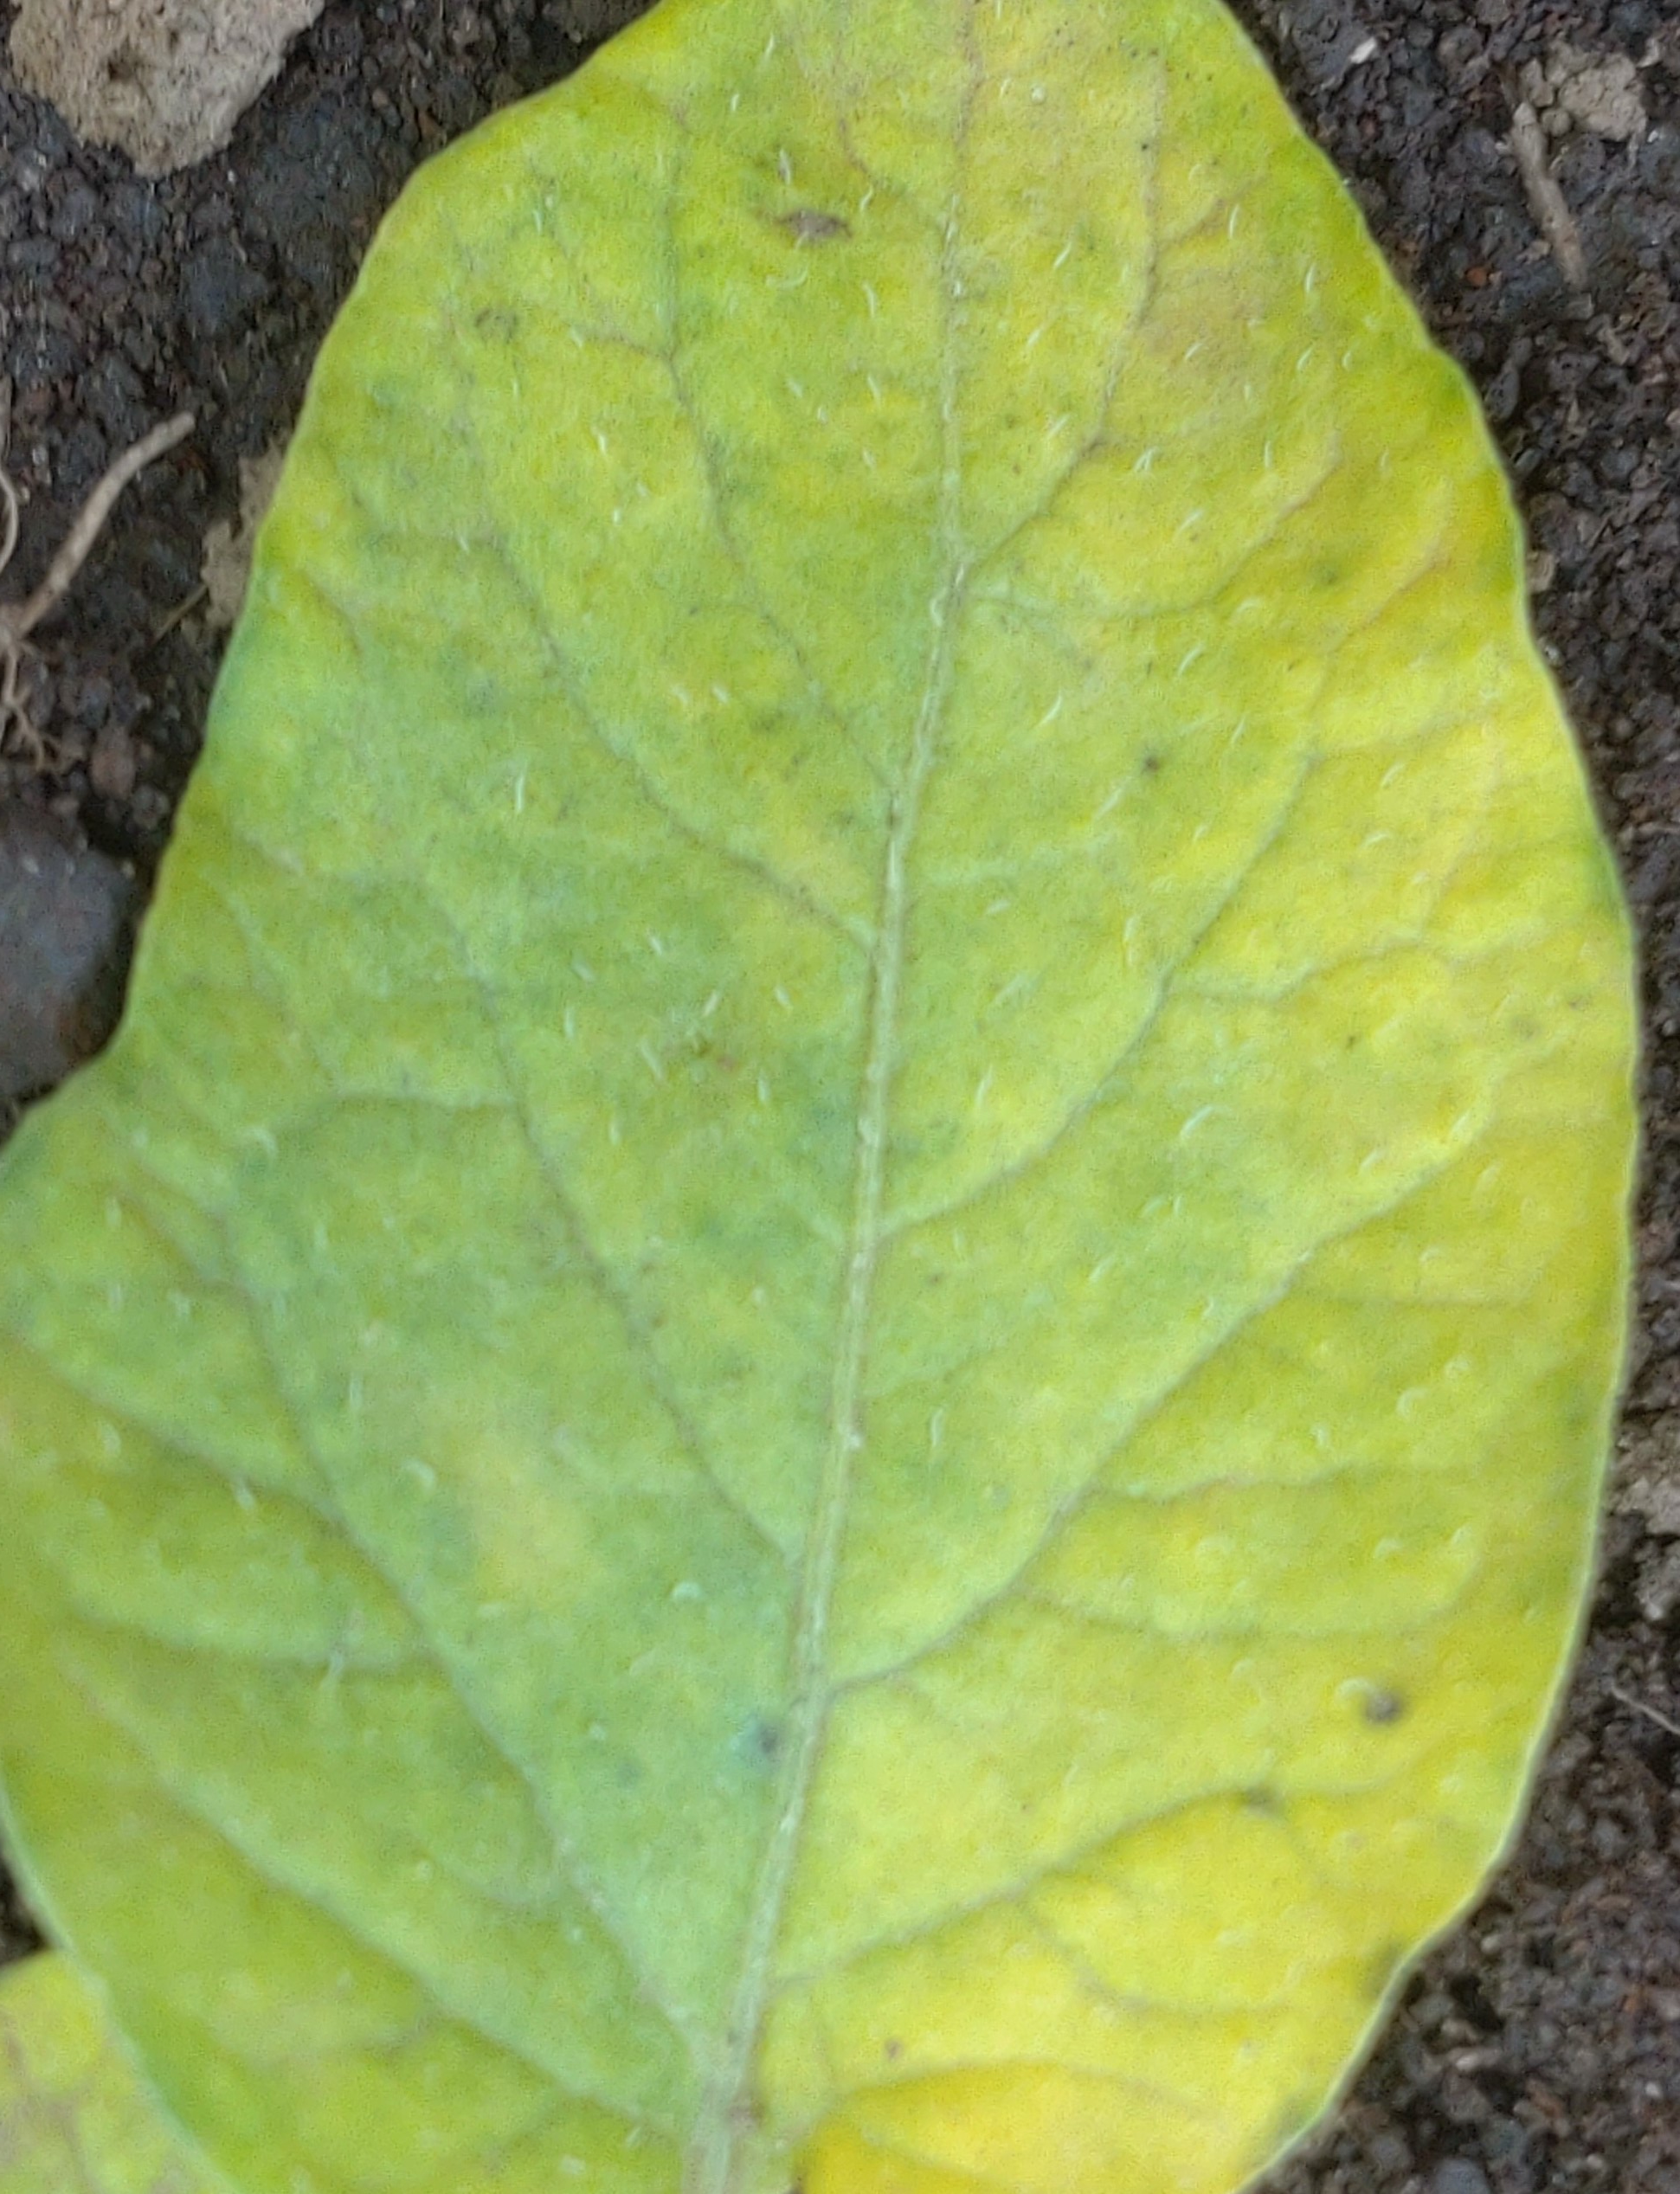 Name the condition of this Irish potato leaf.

late blight
